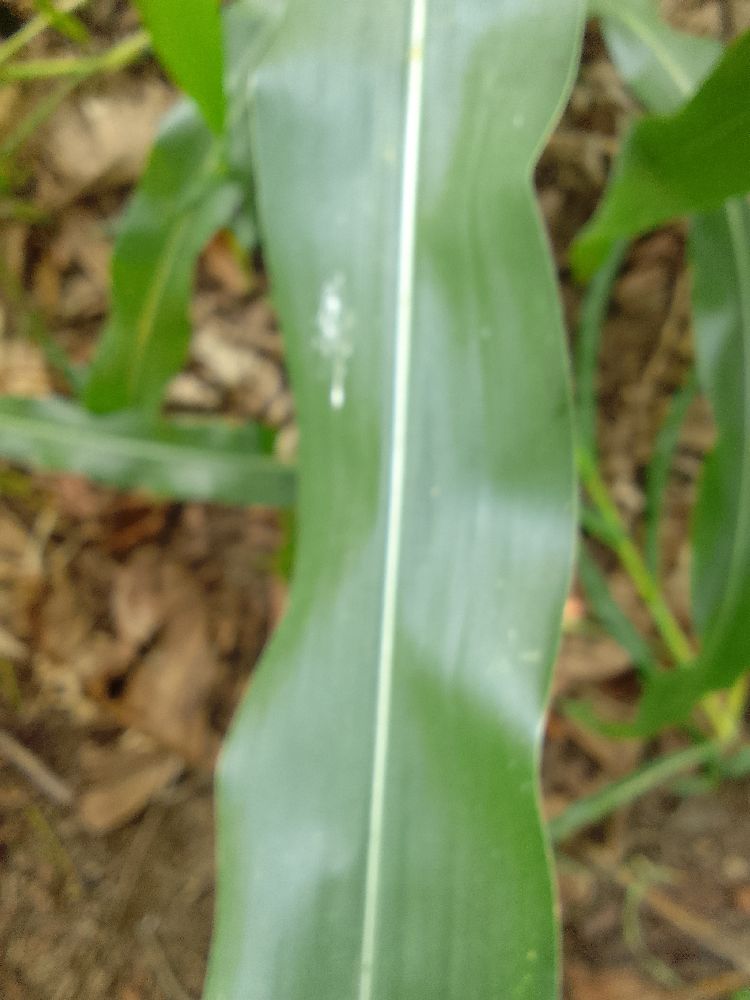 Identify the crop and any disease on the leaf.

maize, healthy
